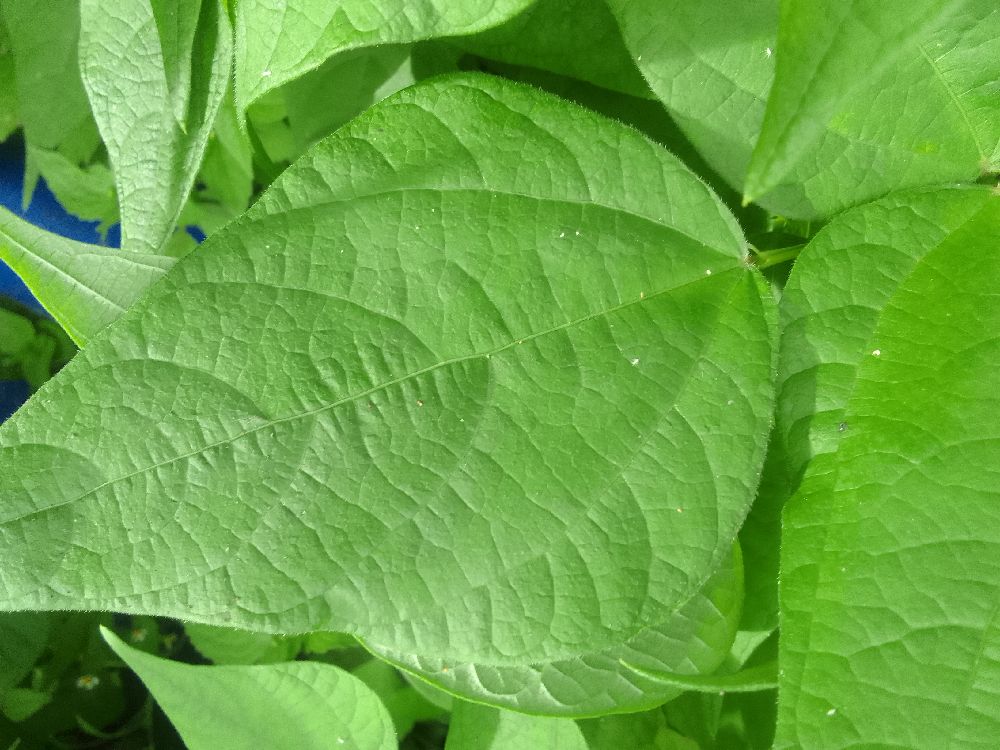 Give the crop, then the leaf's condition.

common bean, healthy
